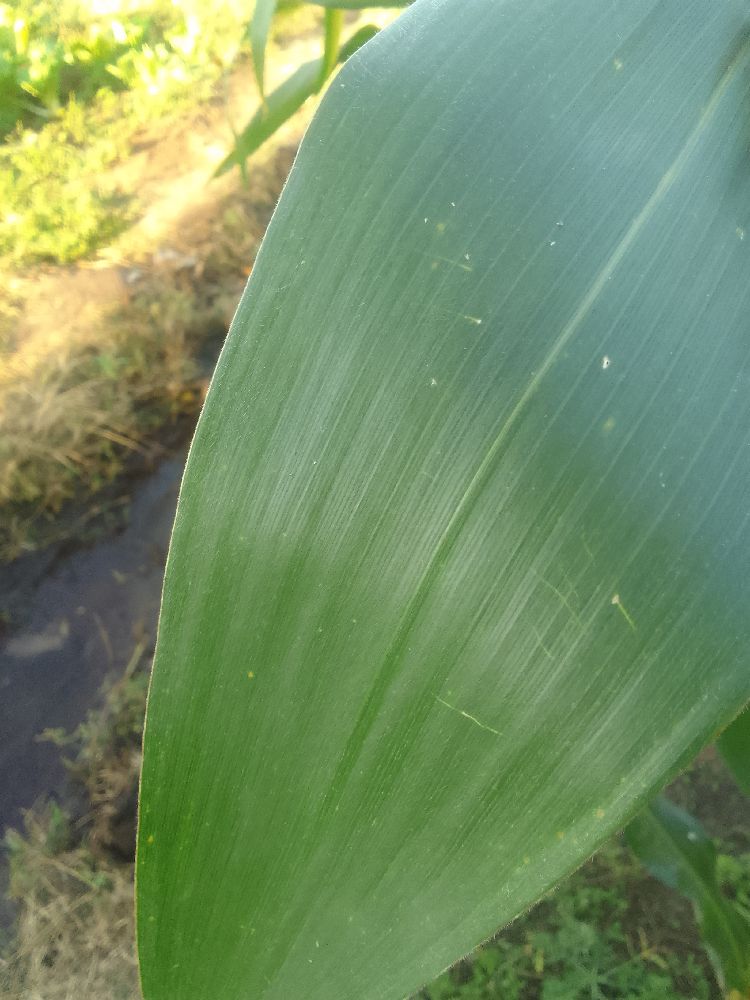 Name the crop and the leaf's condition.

maize, healthy
